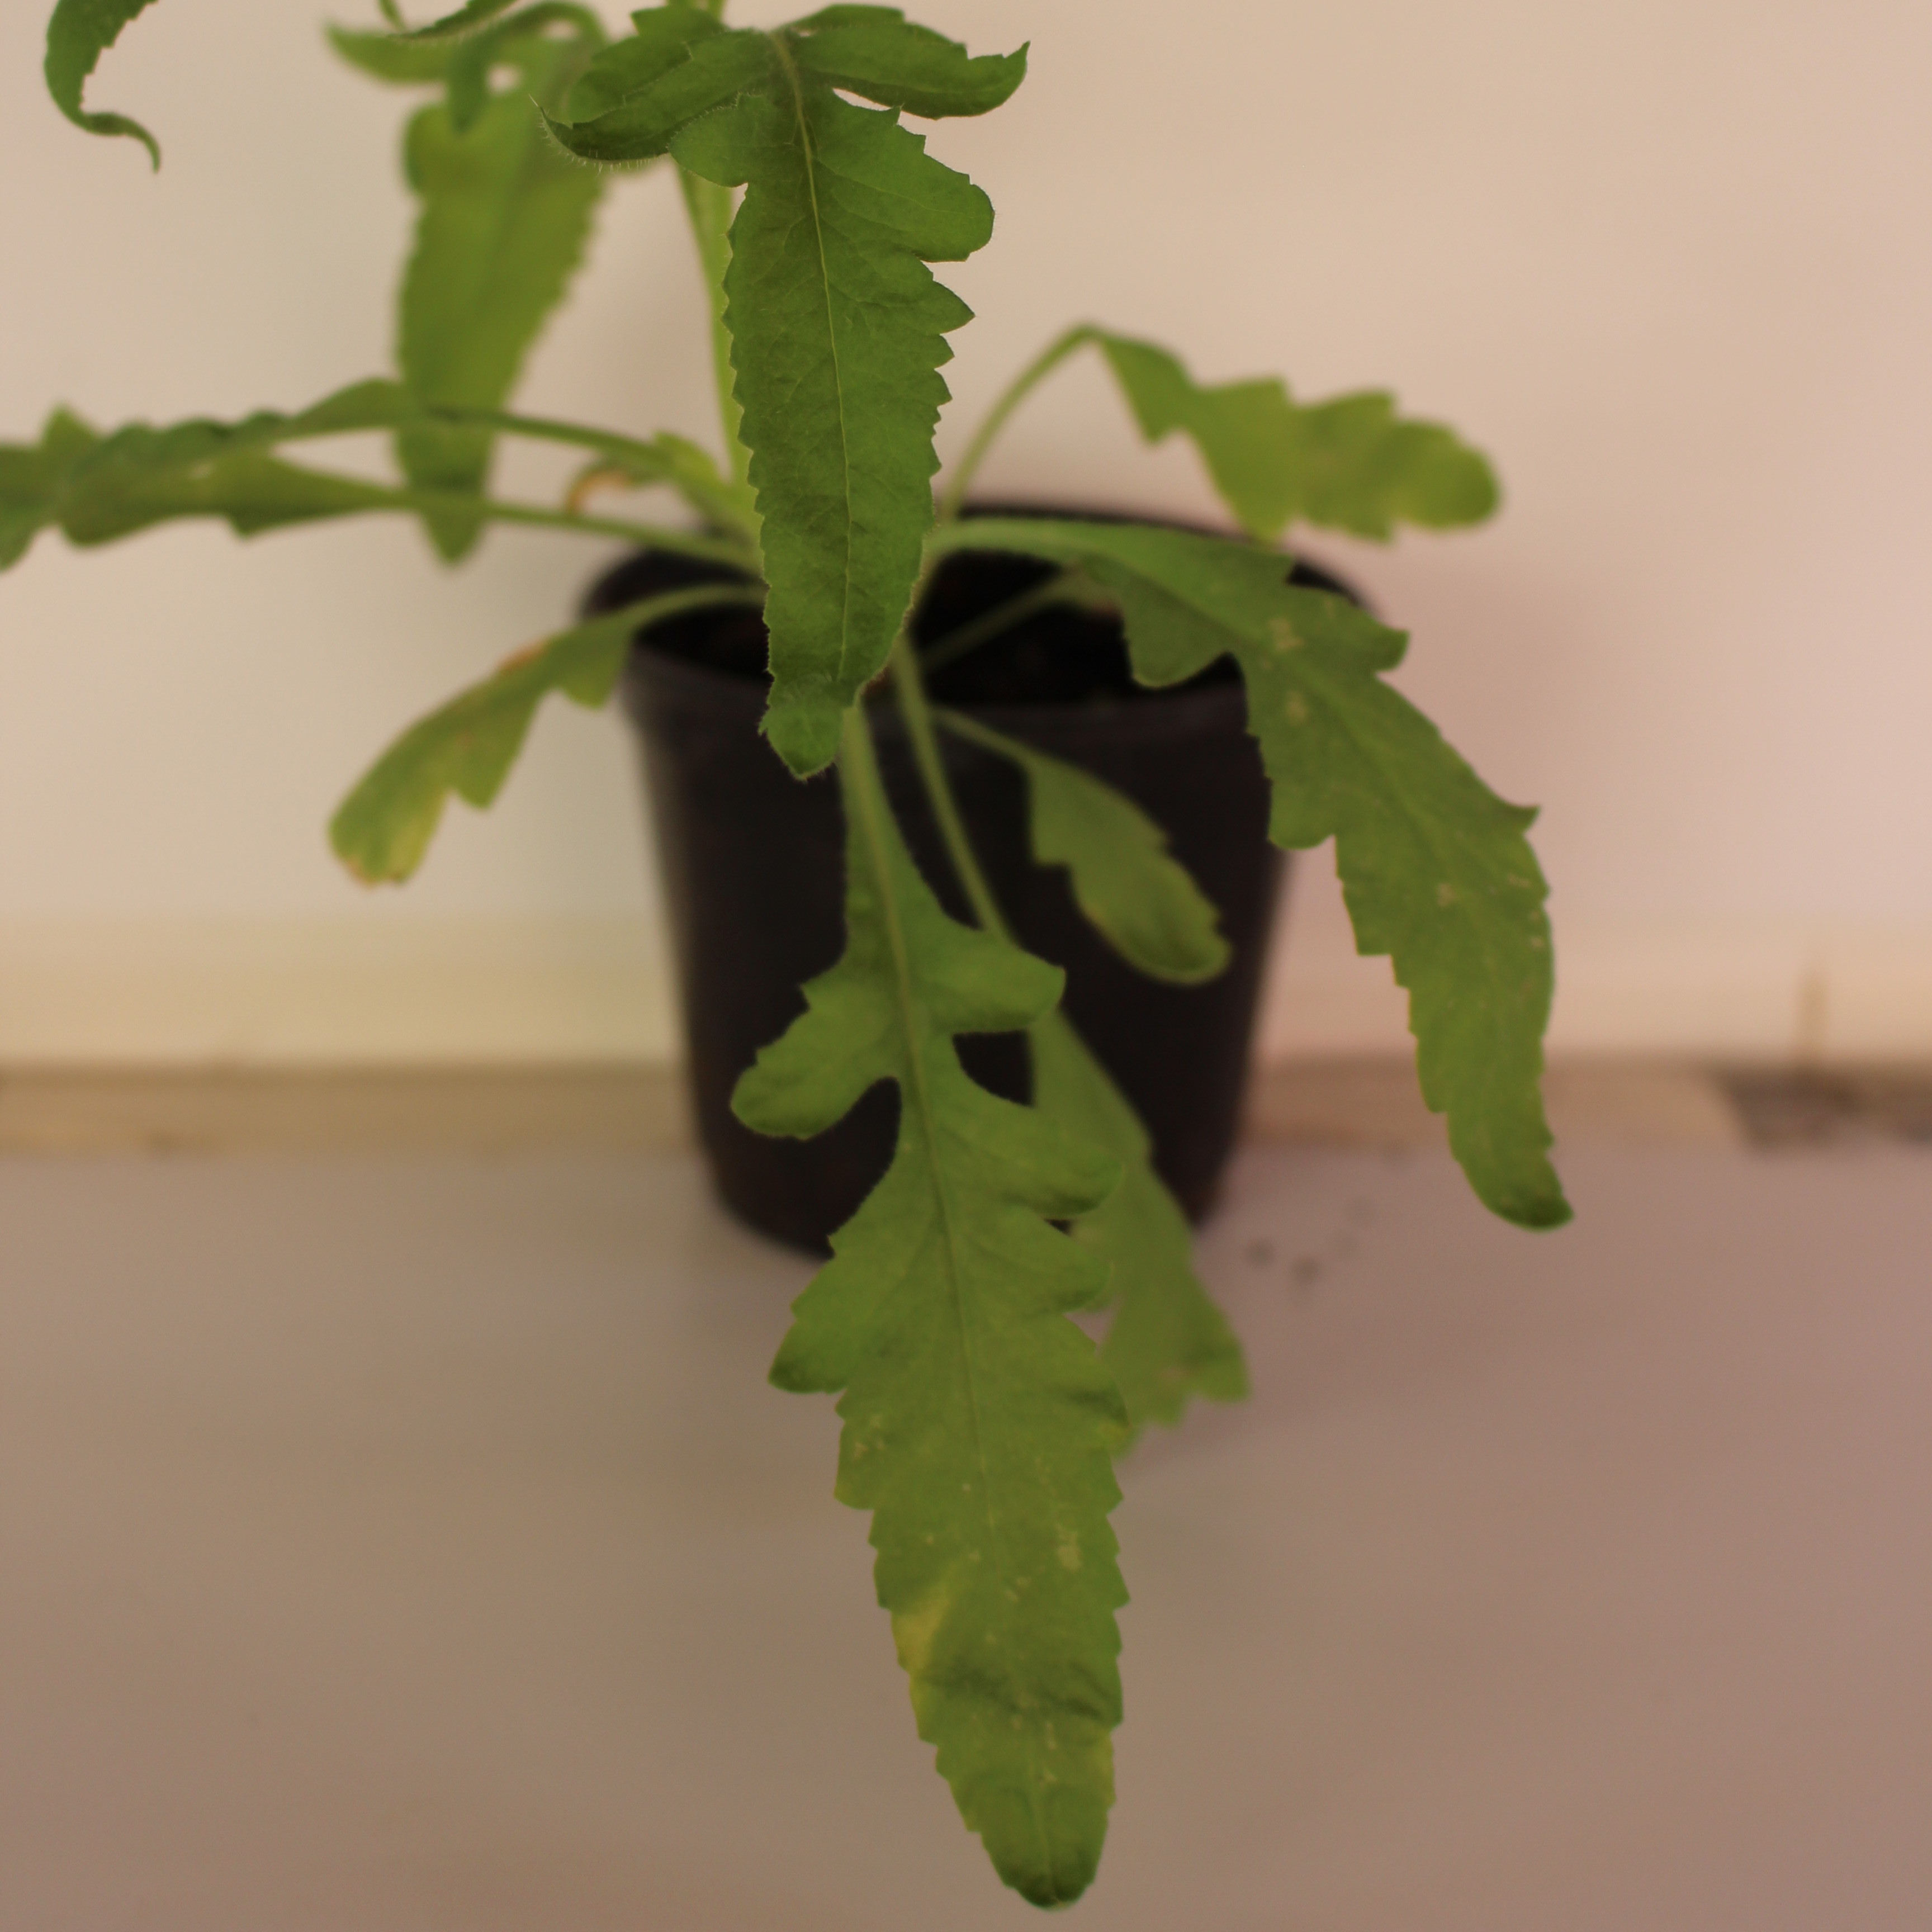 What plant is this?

Papaver rhoeas
